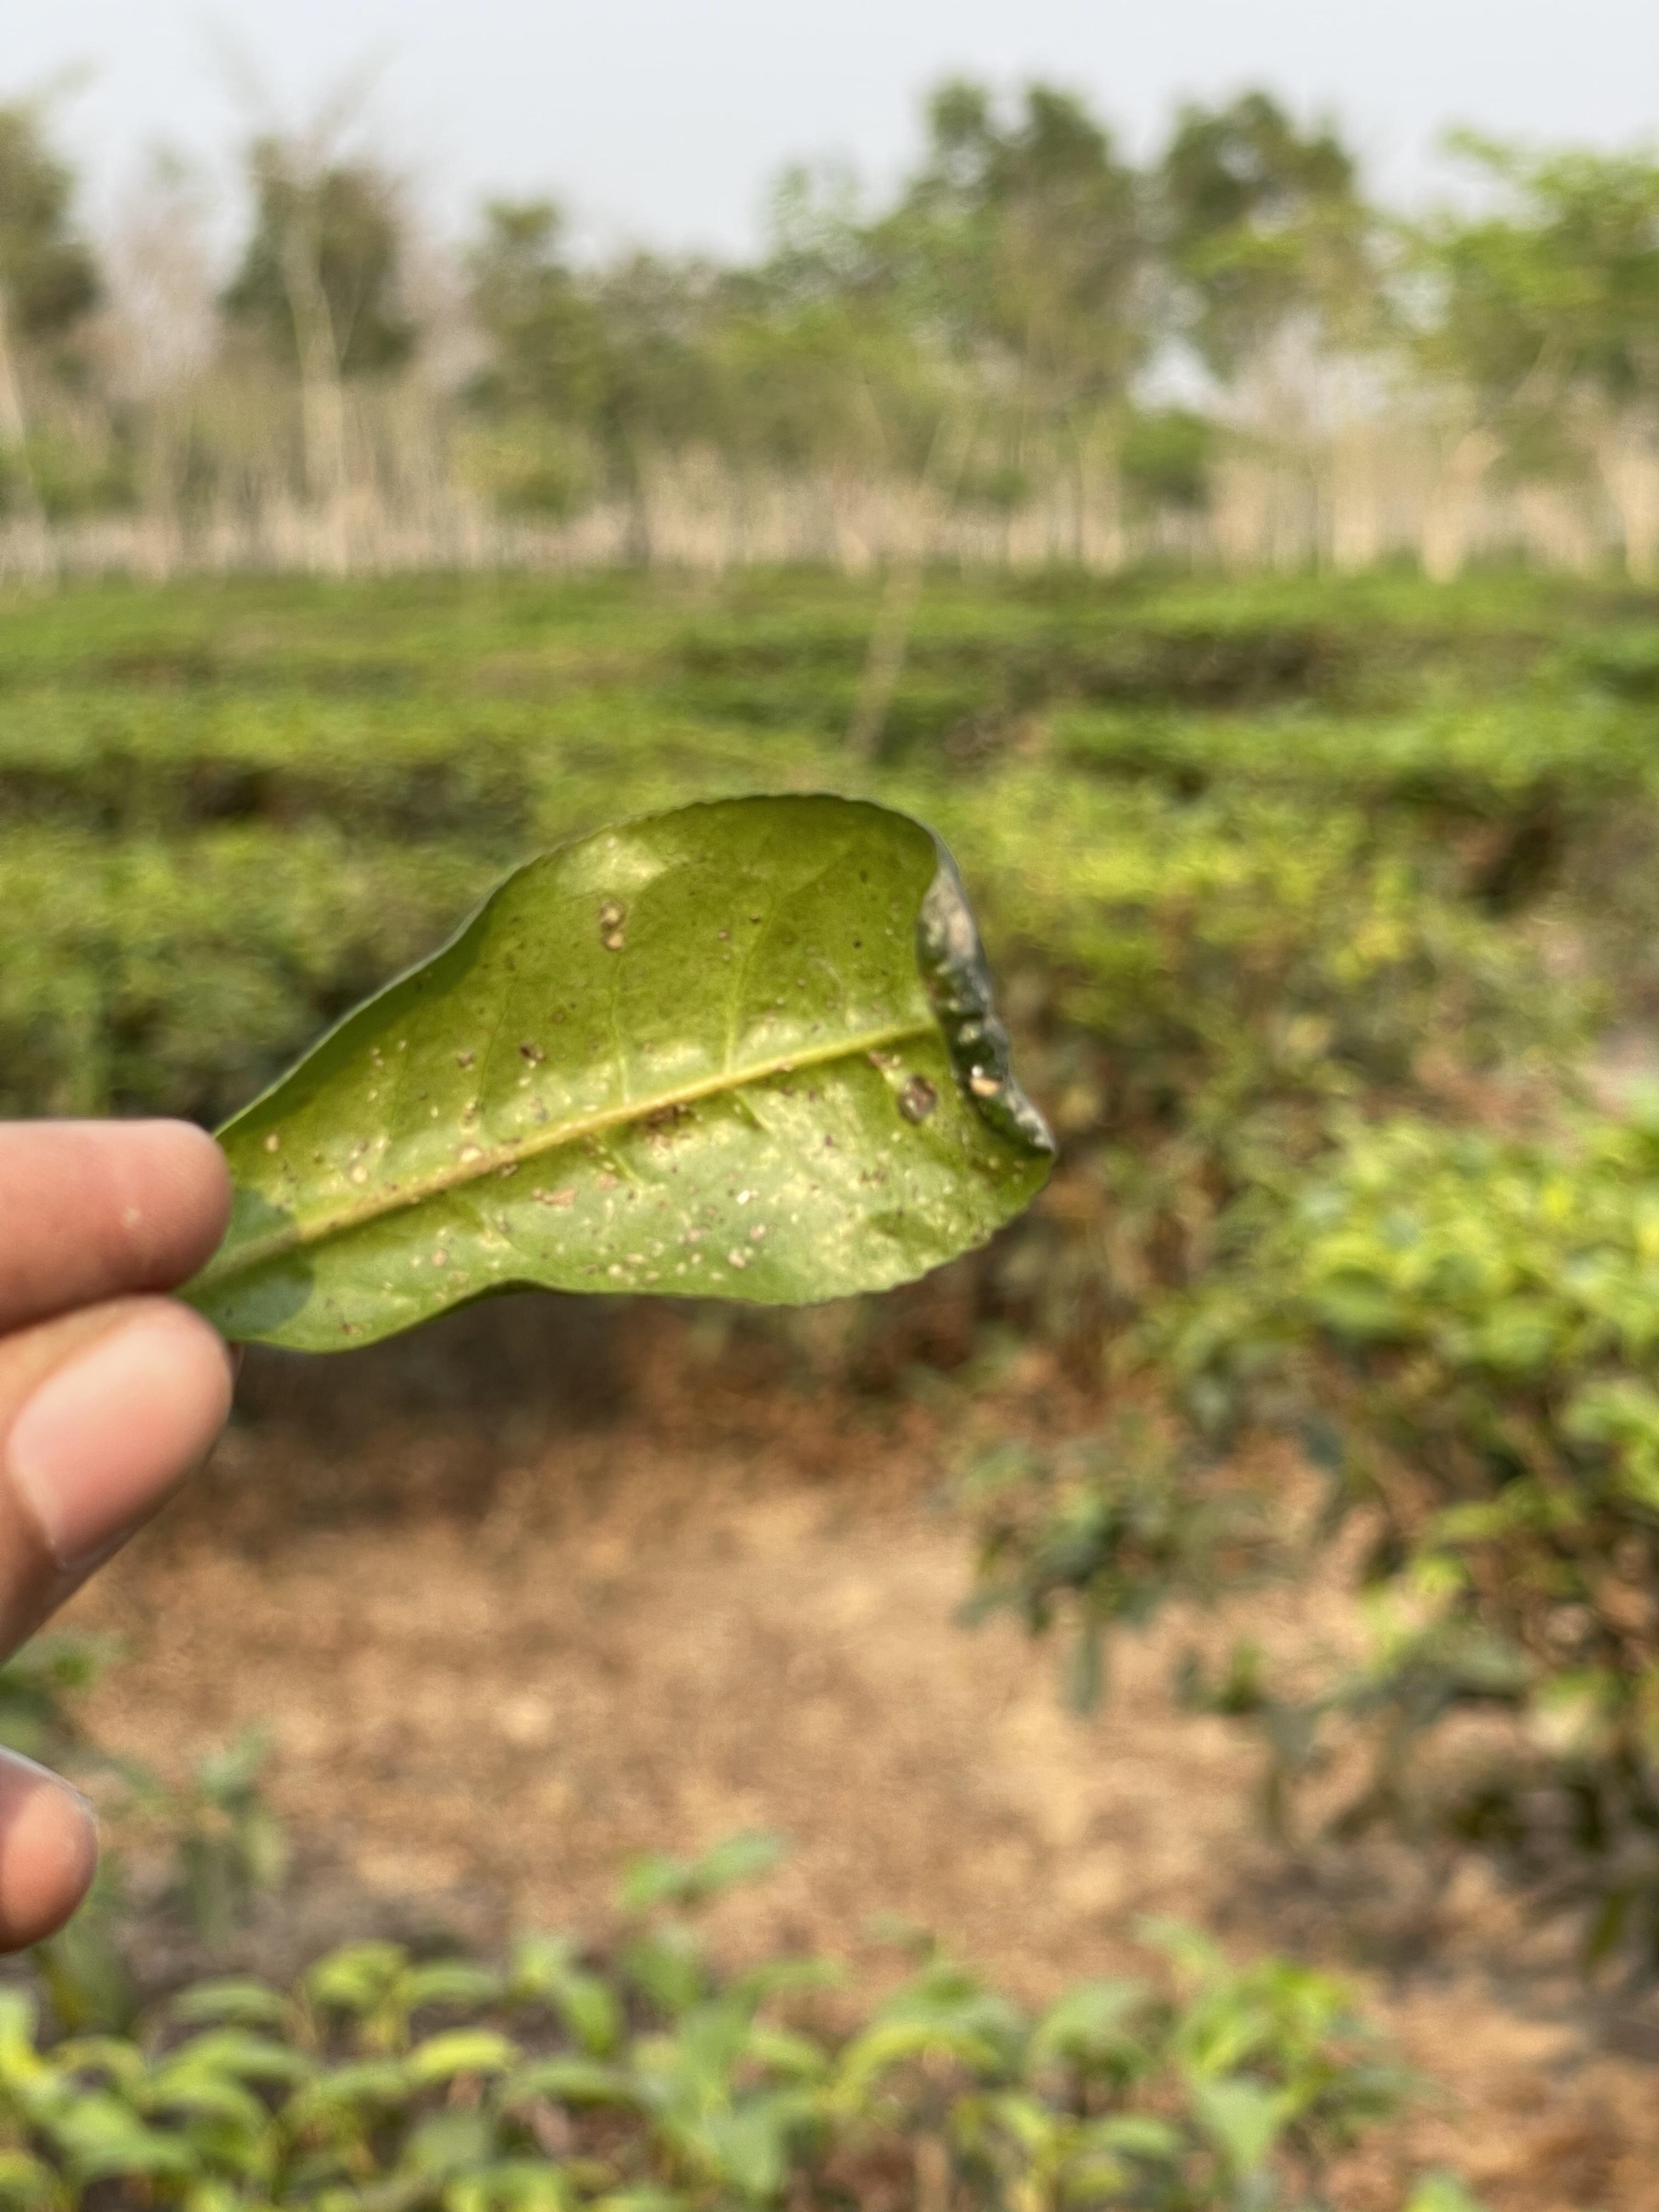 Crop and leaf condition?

tea, helopeltis
